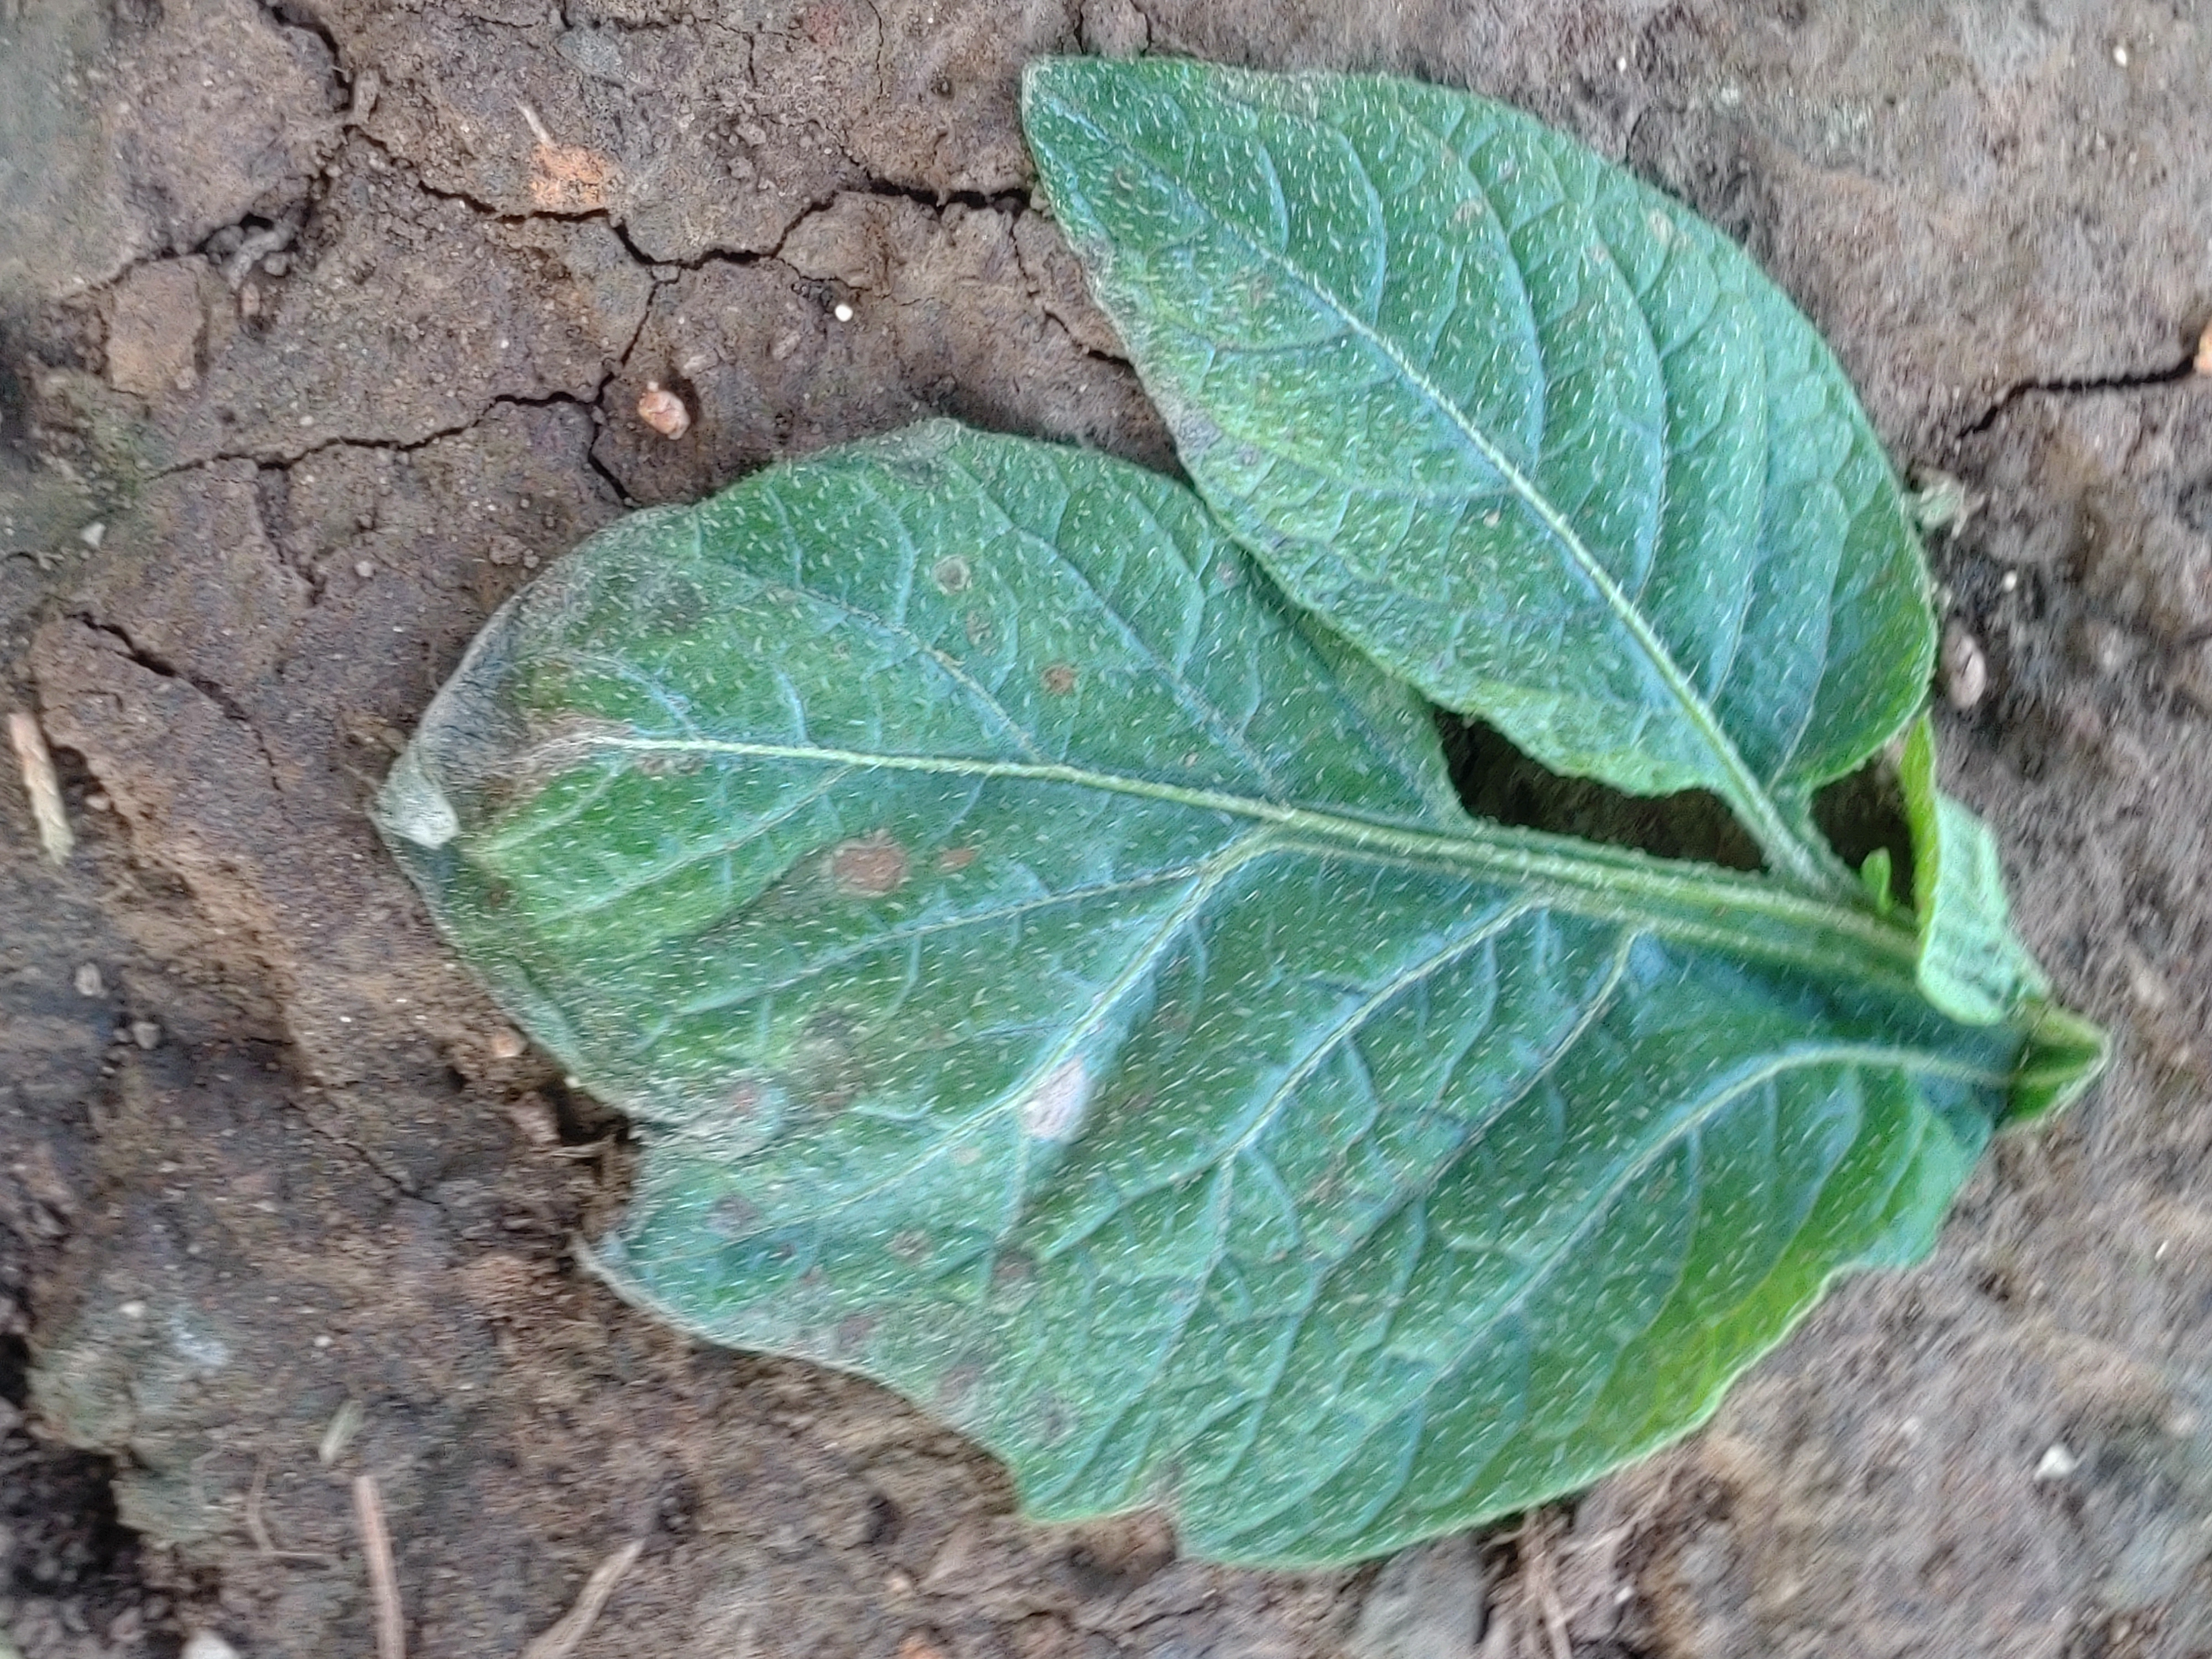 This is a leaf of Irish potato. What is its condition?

early blight
